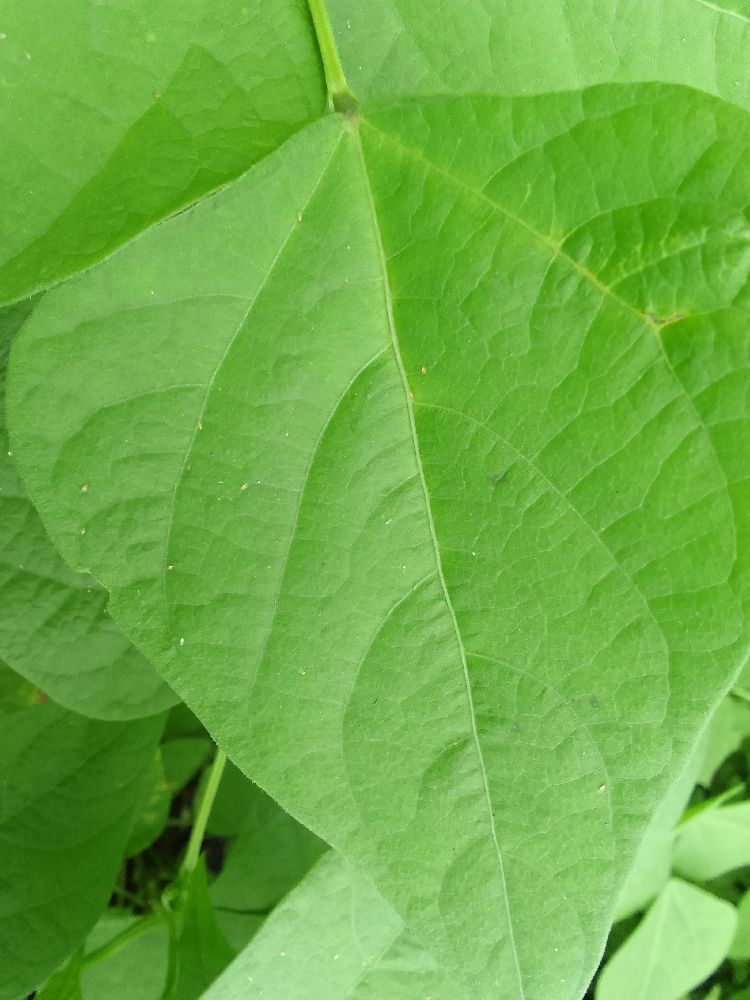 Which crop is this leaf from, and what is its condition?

common bean, healthy
